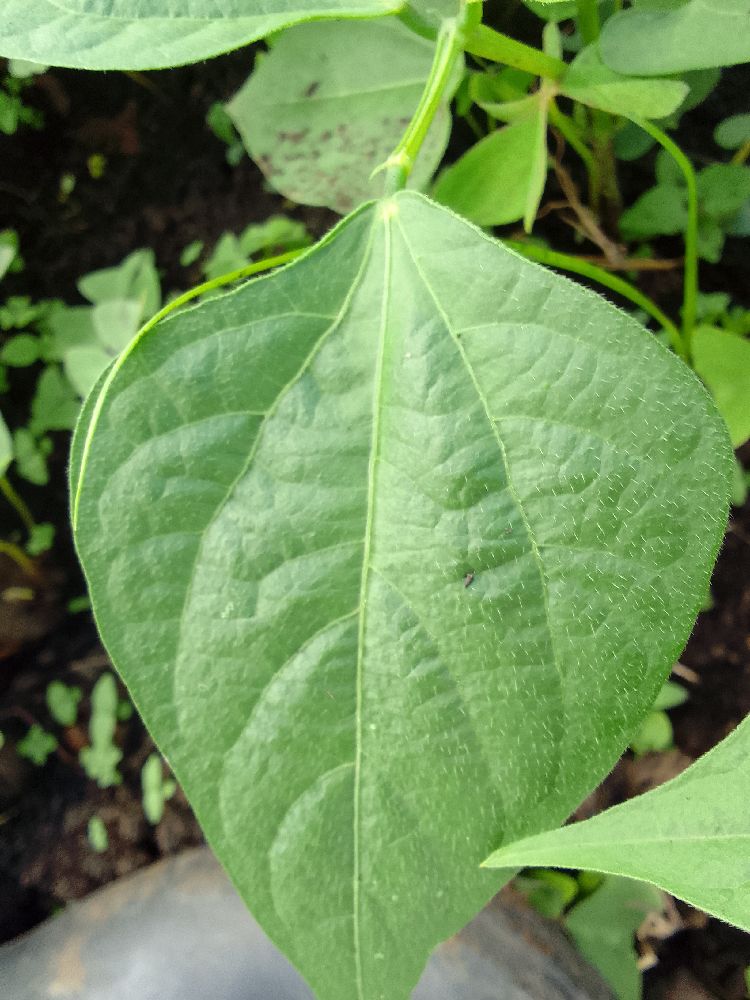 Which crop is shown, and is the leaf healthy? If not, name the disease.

common bean, healthy
